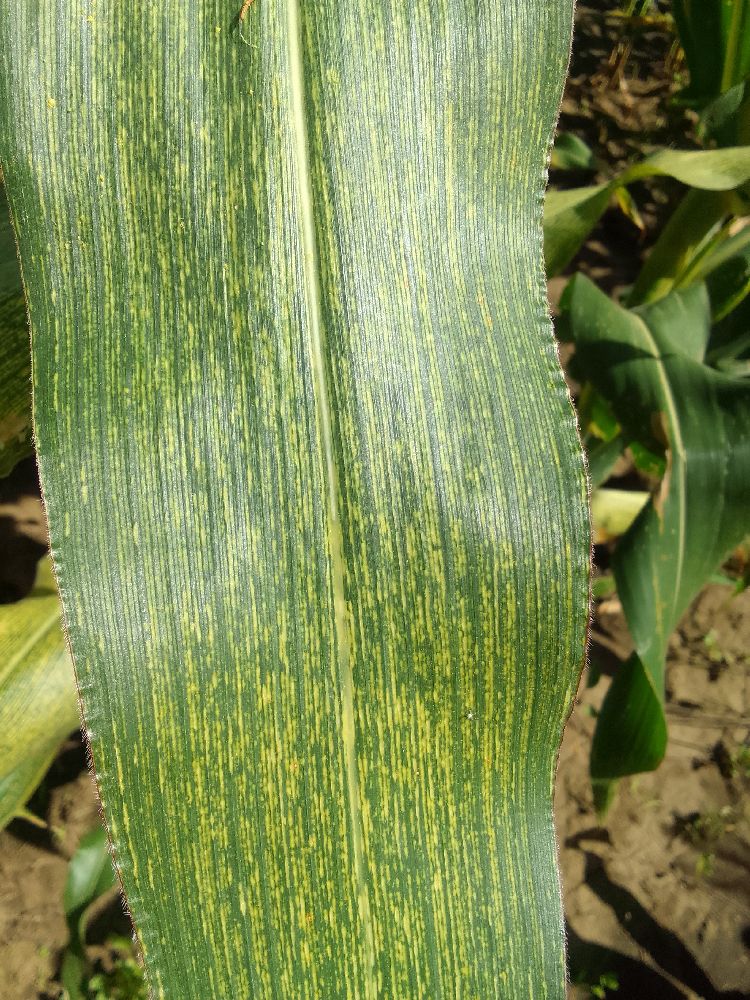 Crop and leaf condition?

maize, maize streak virus
